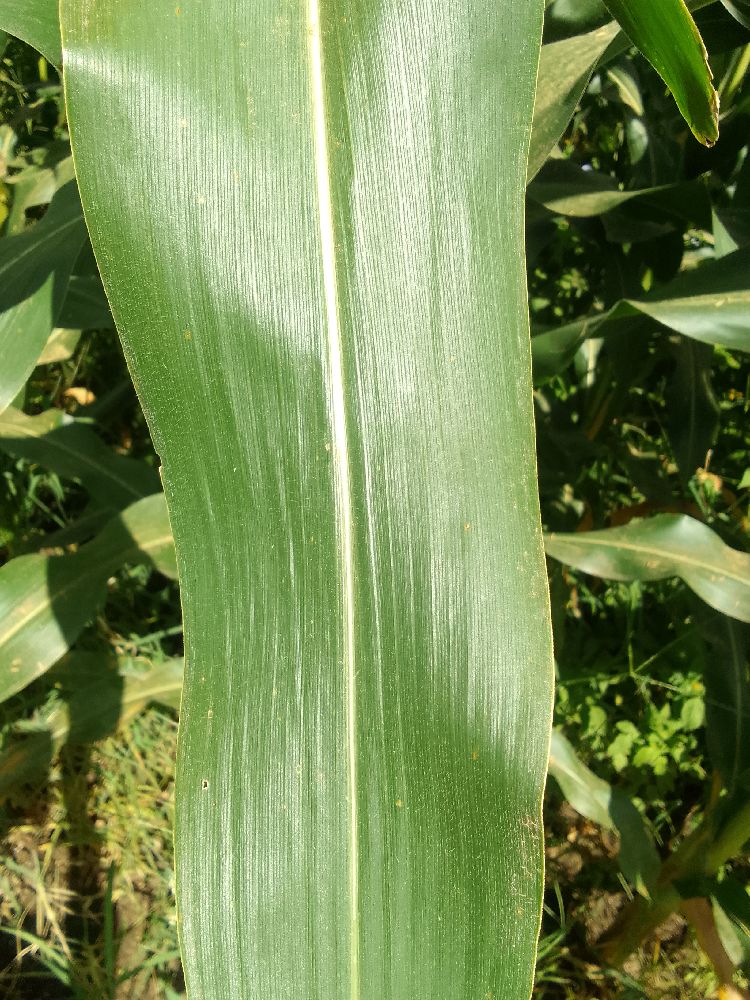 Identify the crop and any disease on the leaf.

maize, healthy
